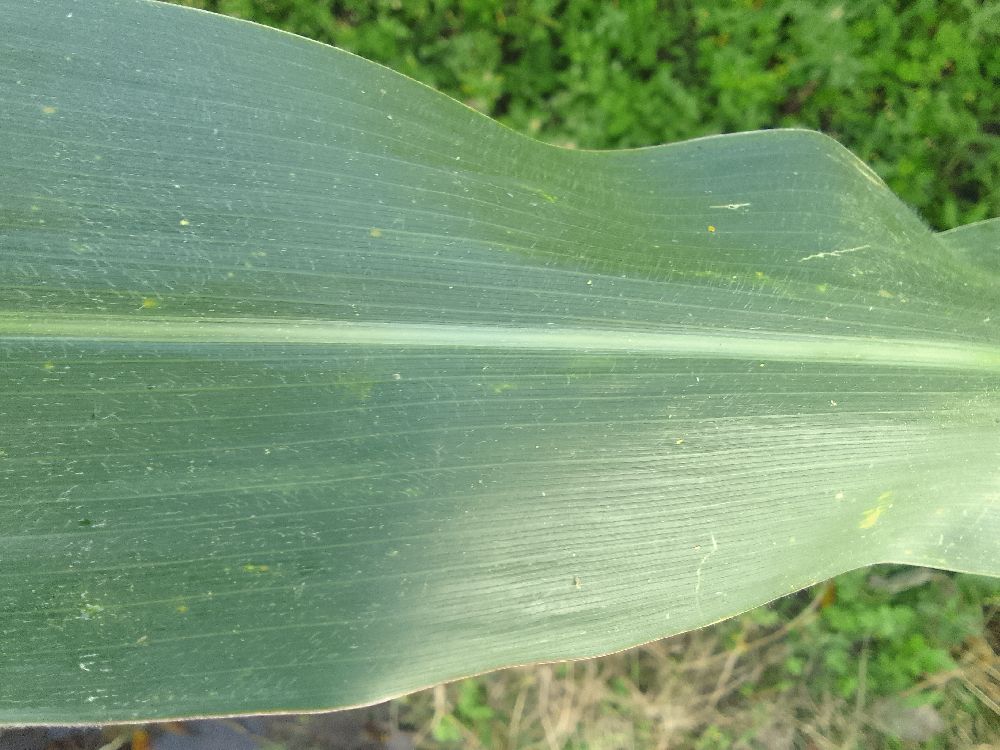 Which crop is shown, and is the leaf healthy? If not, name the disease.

maize, healthy
